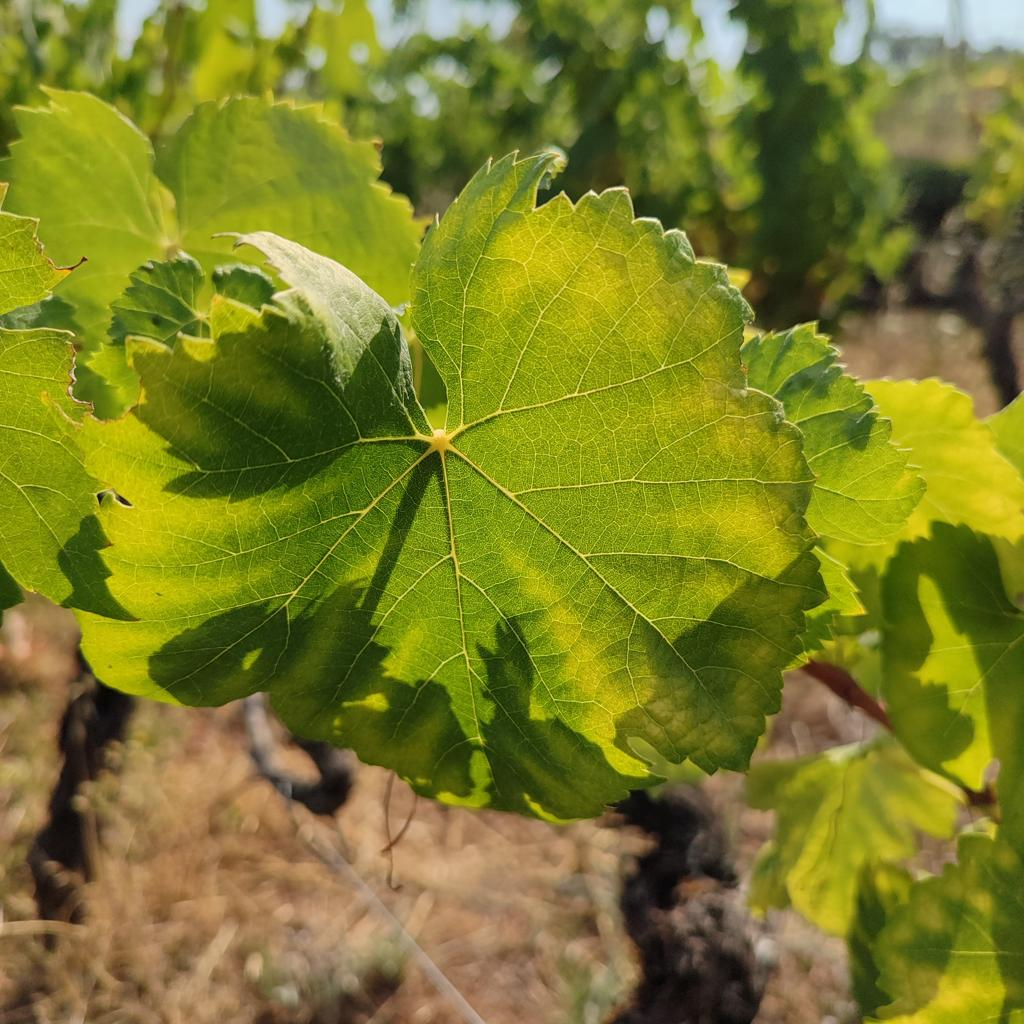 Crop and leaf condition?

grapevine, esca complex
